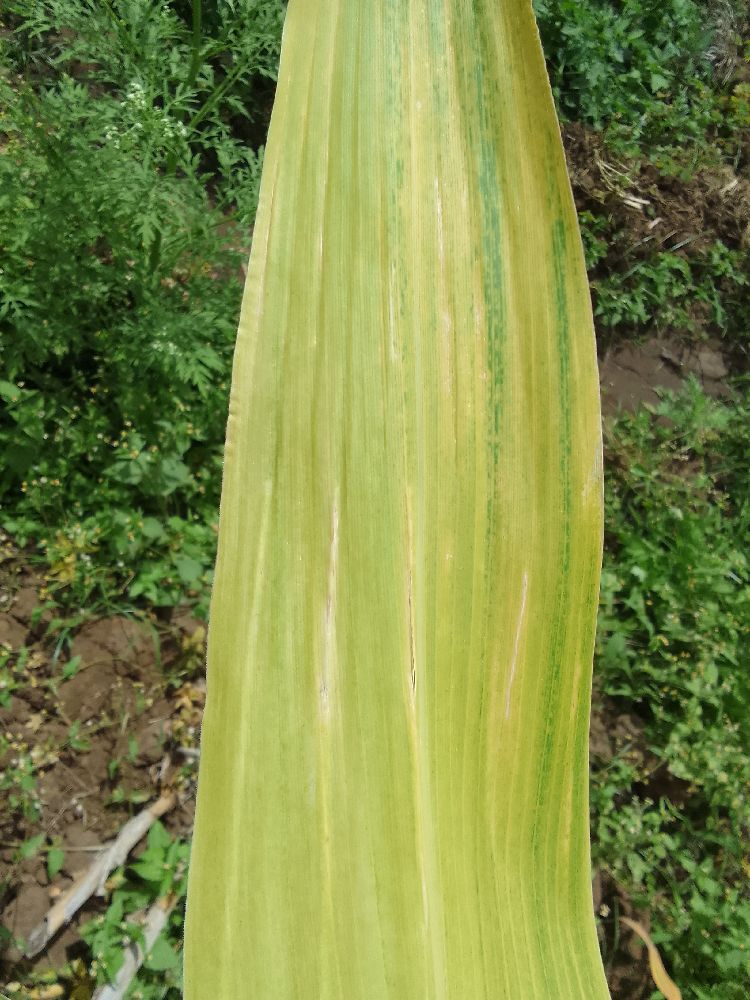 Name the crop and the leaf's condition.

maize, maize lethal necrosis
